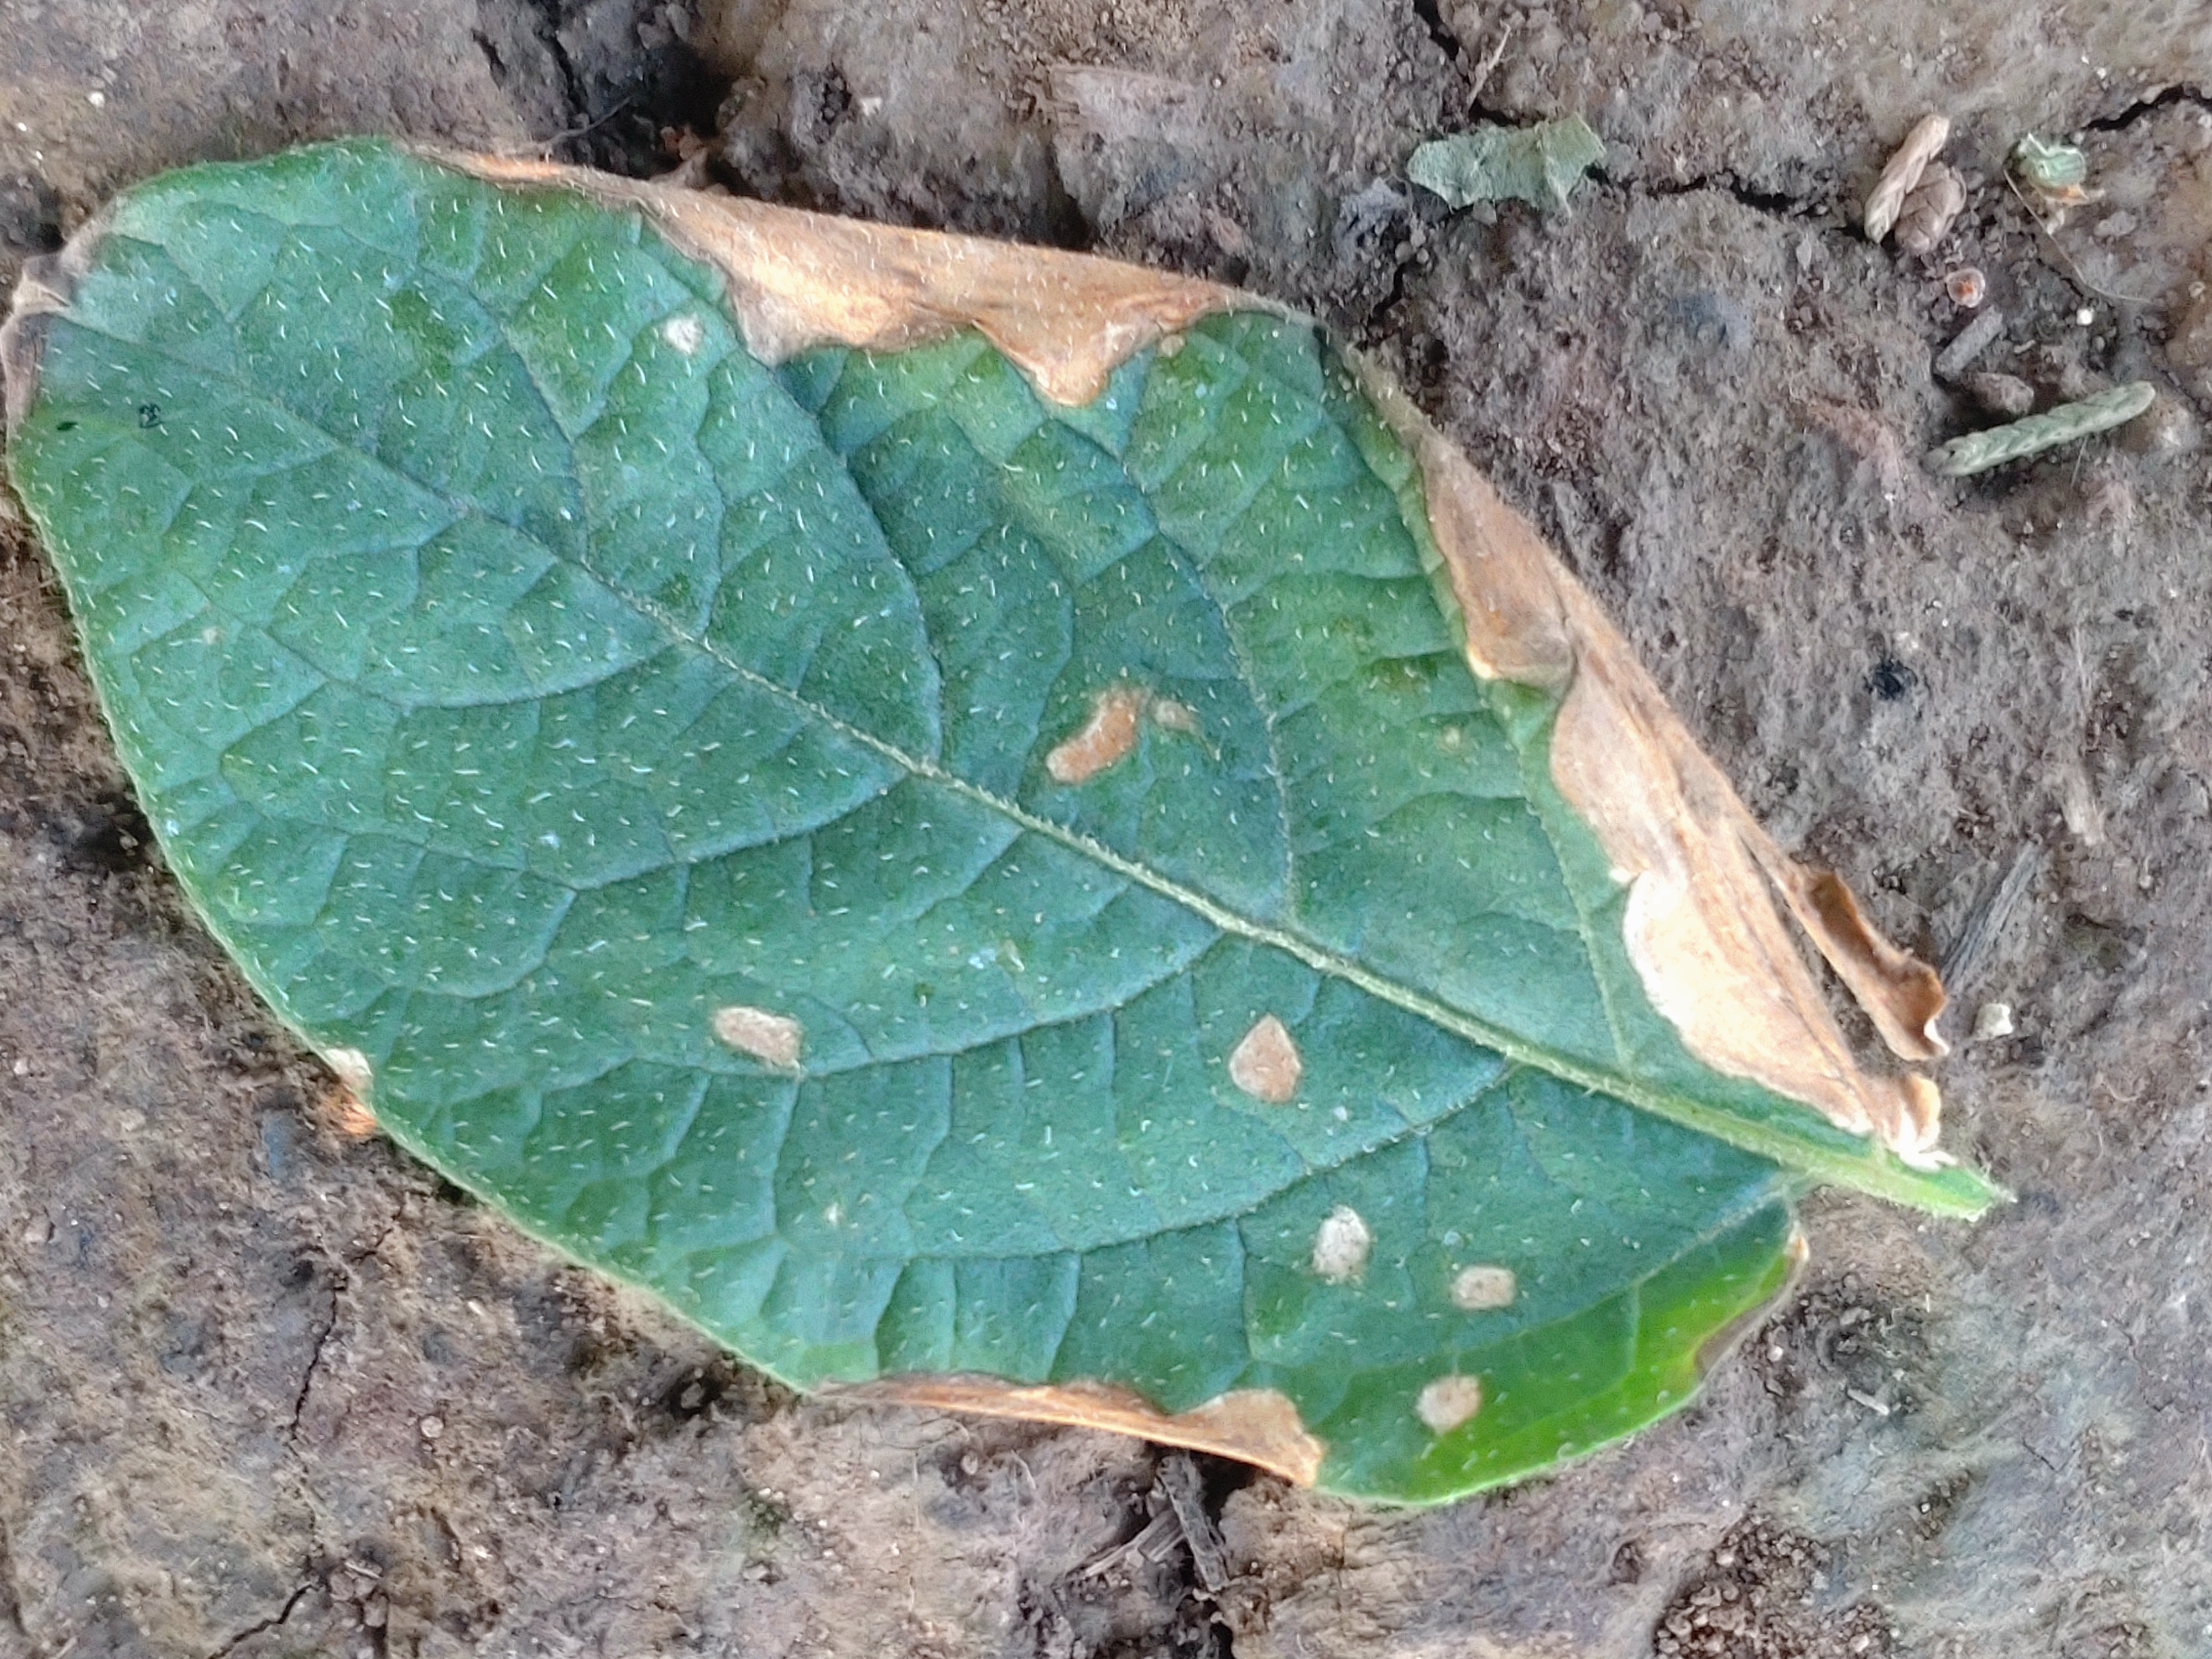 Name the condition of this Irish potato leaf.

early blight
